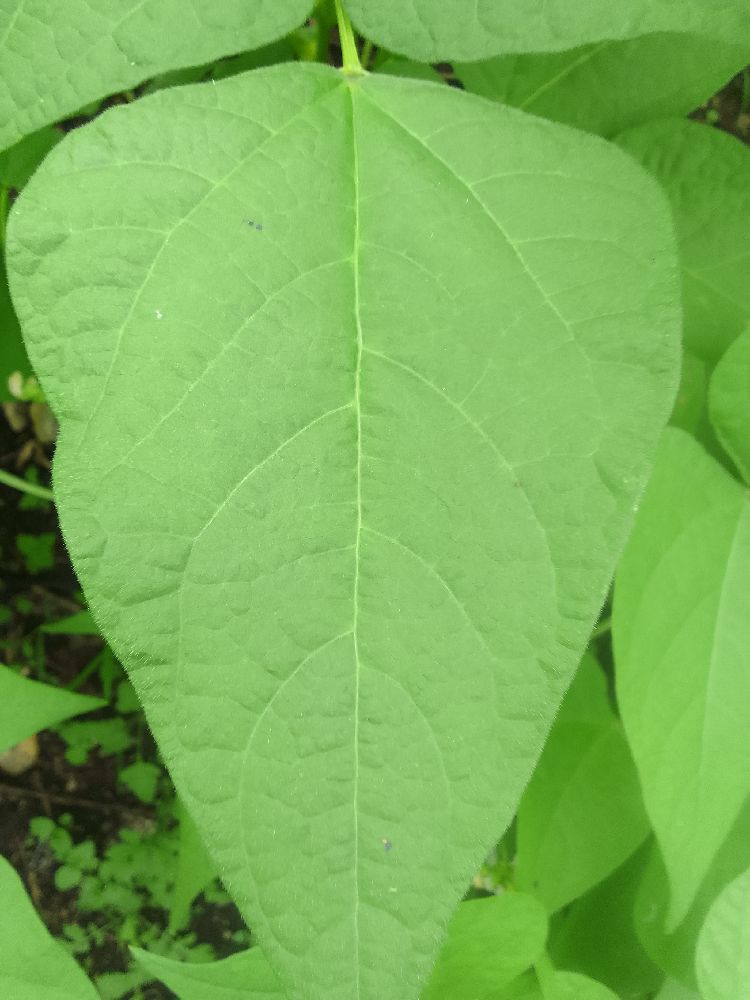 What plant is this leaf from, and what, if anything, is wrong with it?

common bean, healthy
